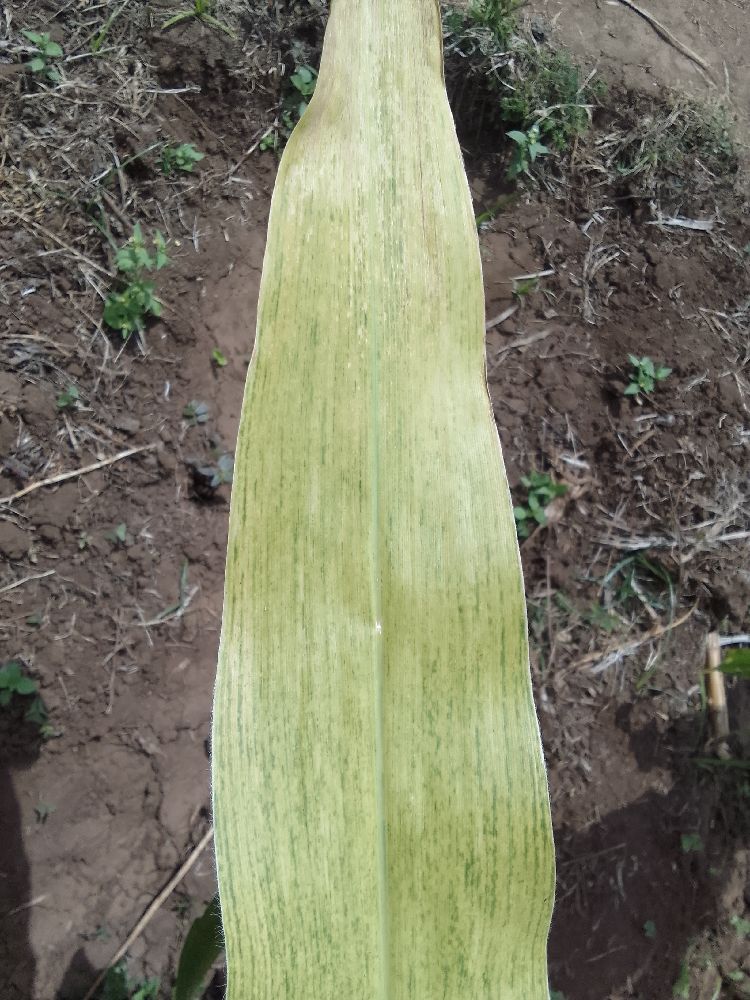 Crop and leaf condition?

maize, maize lethal necrosis
